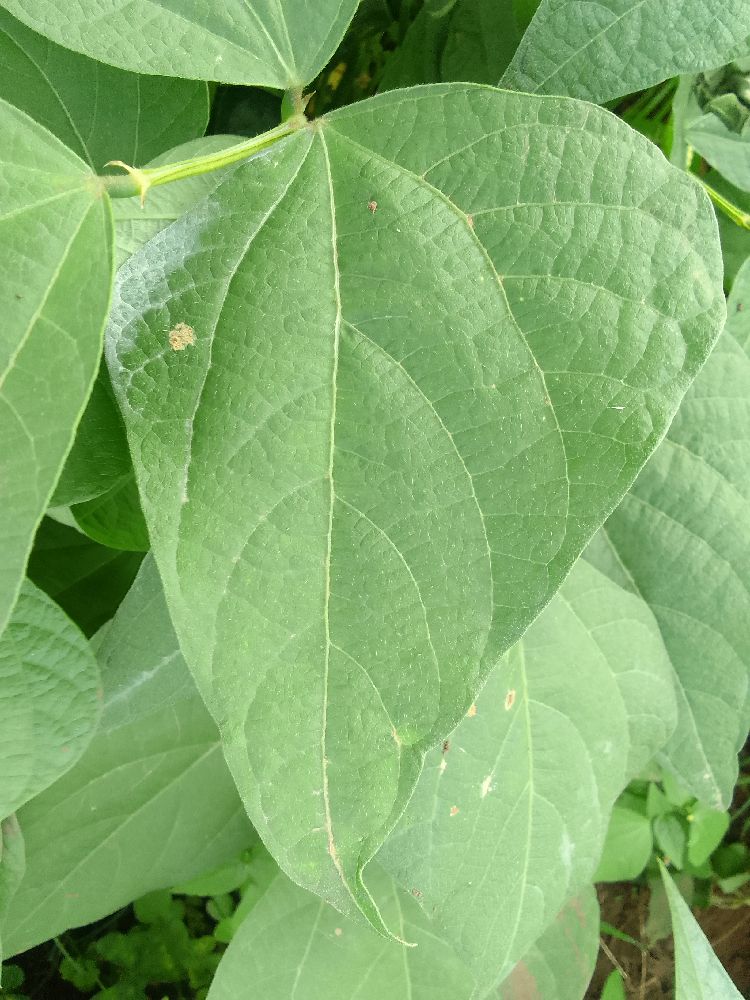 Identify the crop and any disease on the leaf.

common bean, healthy
